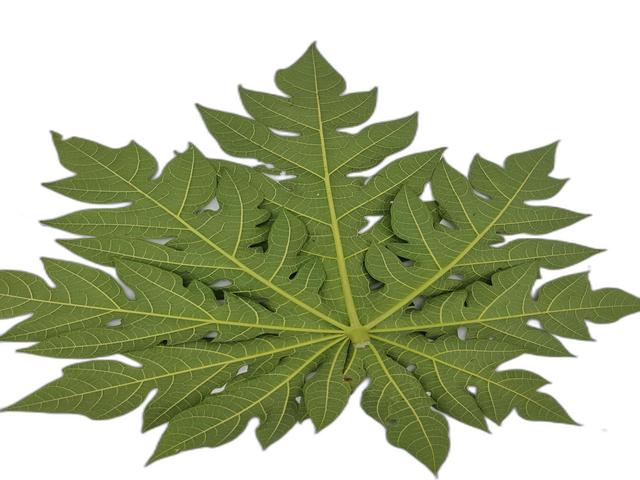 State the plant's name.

papaya
